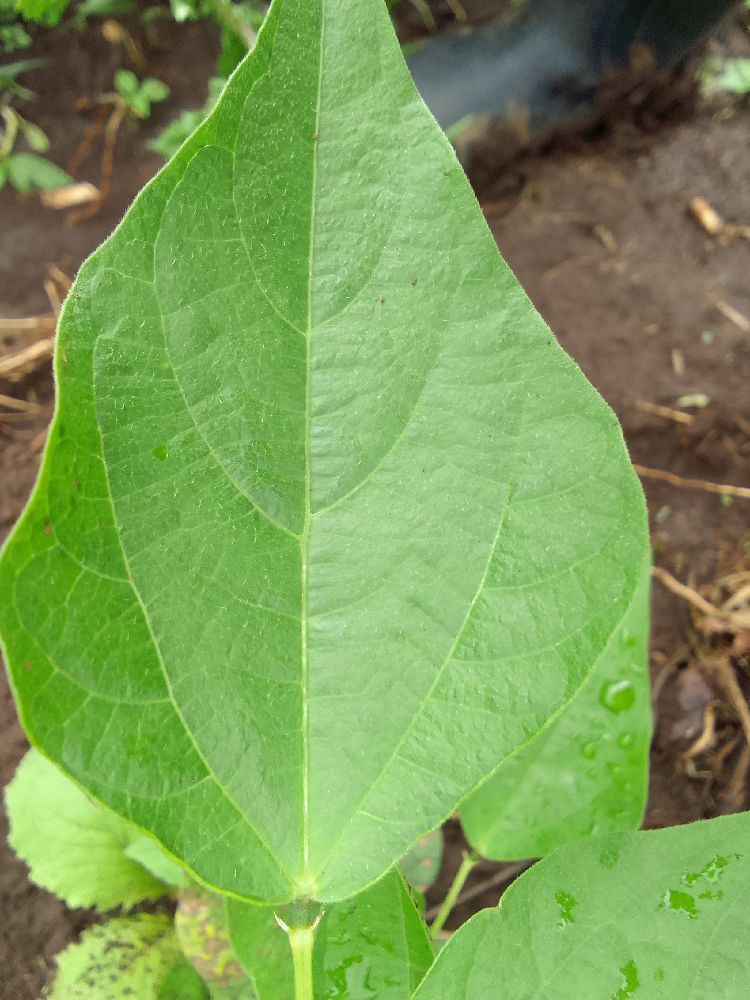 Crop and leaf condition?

common bean, healthy
